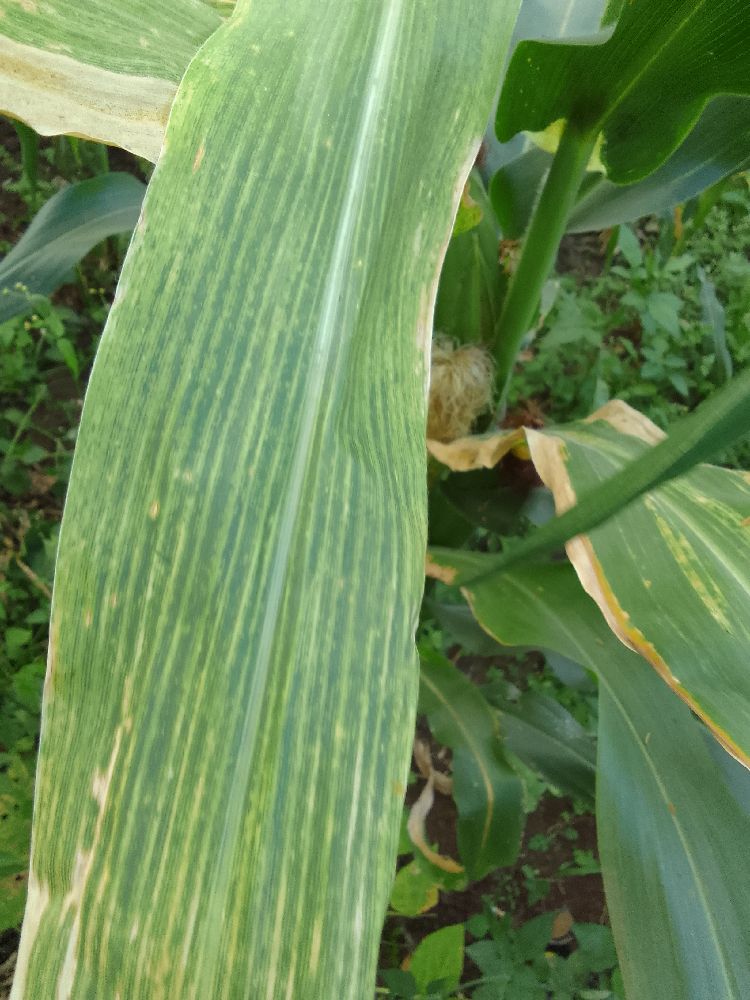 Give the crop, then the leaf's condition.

maize, maize lethal necrosis
